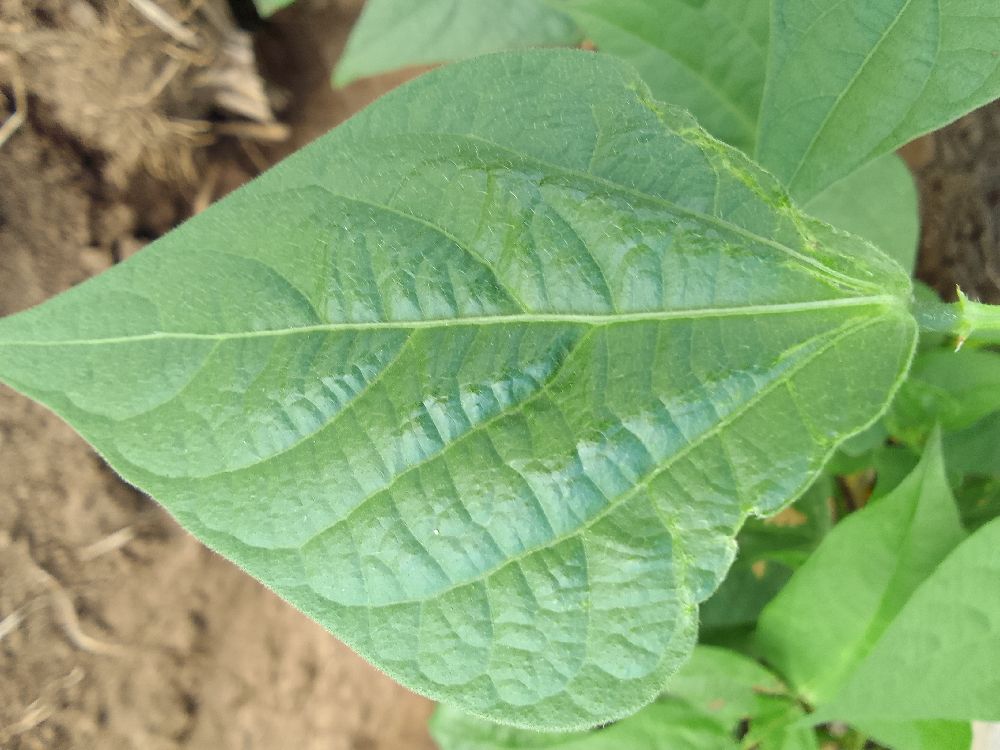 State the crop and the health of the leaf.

common bean, healthy
